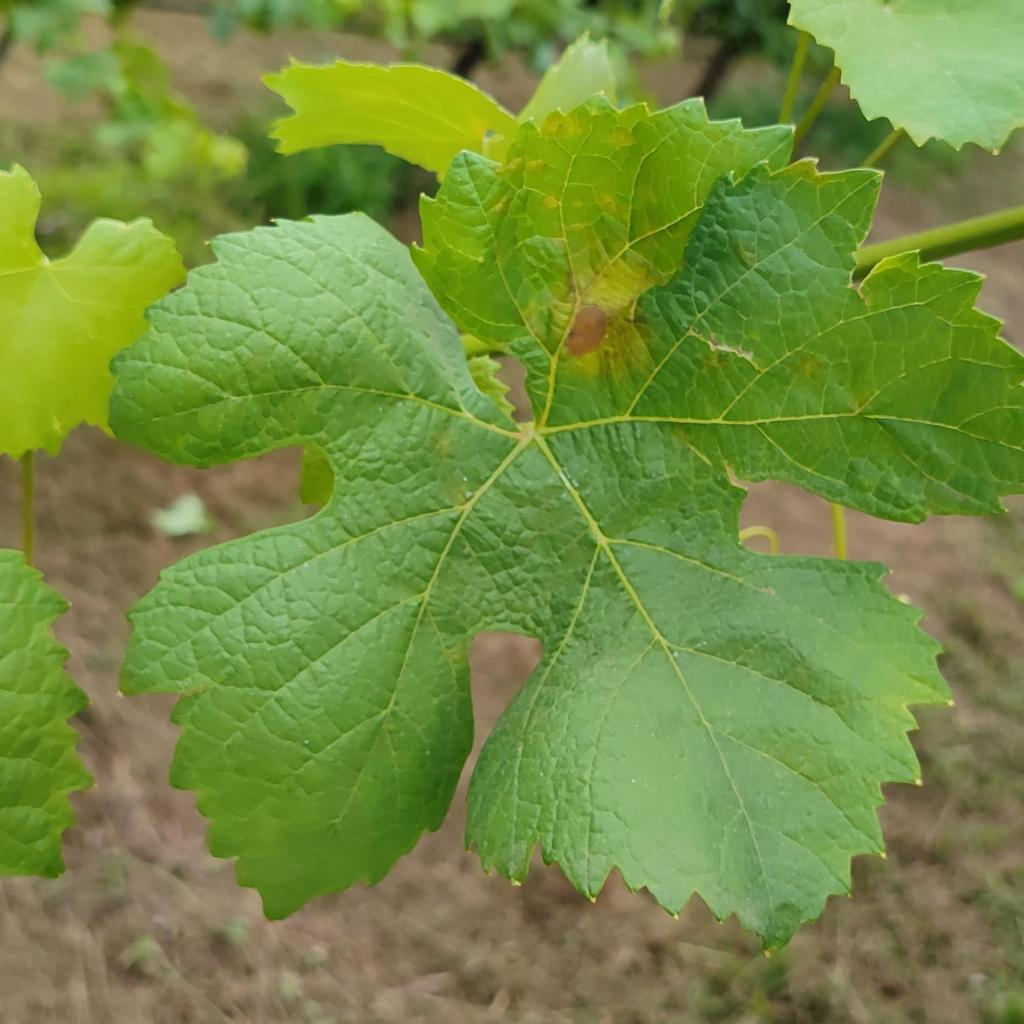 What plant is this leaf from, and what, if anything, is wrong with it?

grapevine, downy mildew
